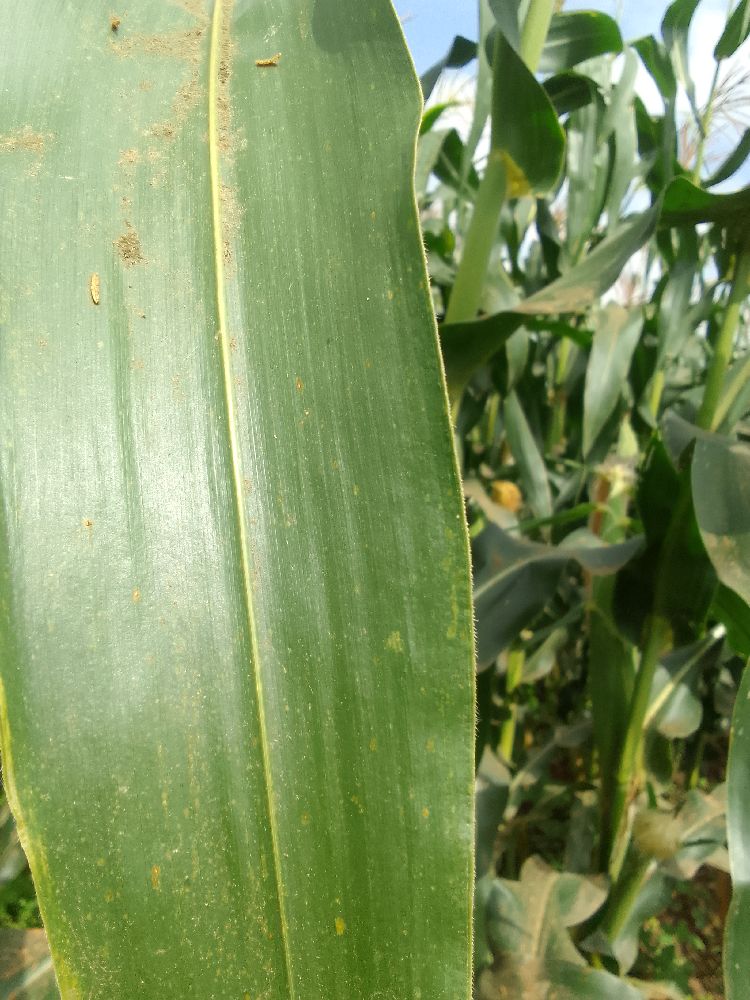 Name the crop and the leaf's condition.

maize, healthy
